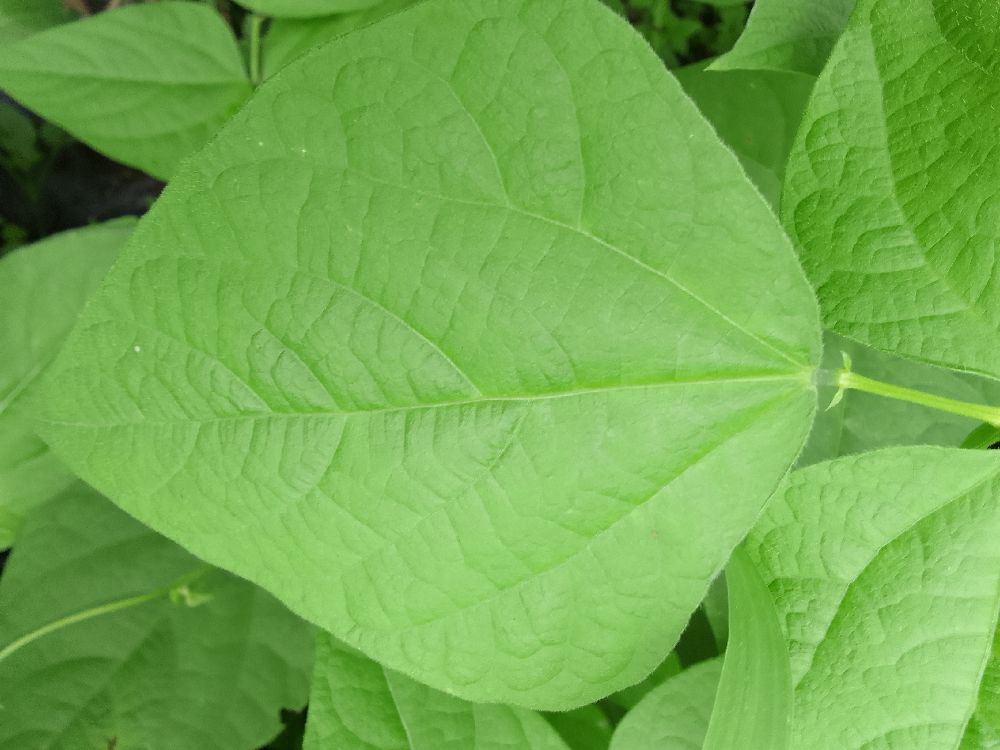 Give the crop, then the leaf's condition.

common bean, healthy
